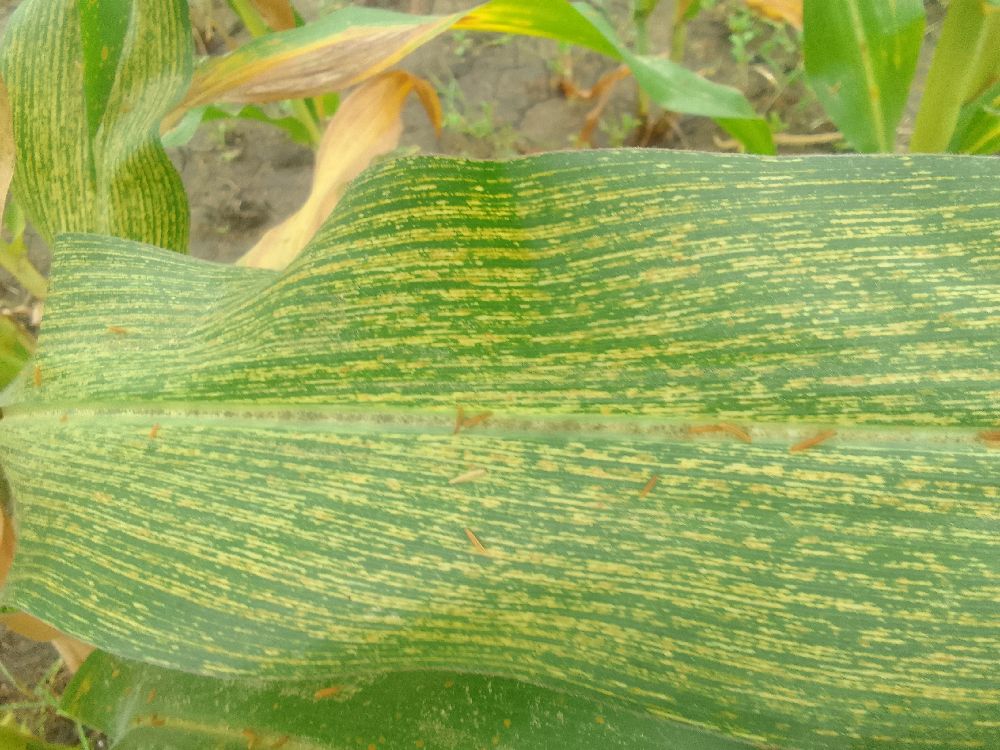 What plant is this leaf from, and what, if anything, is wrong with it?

maize, maize streak virus
